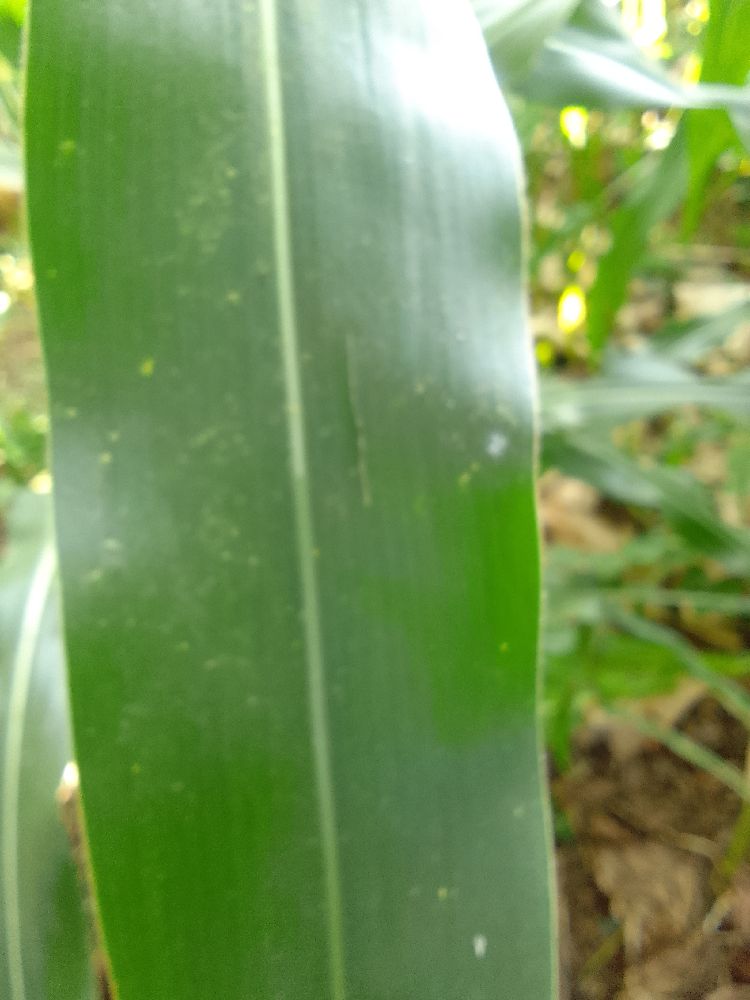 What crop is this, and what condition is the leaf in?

maize, healthy
